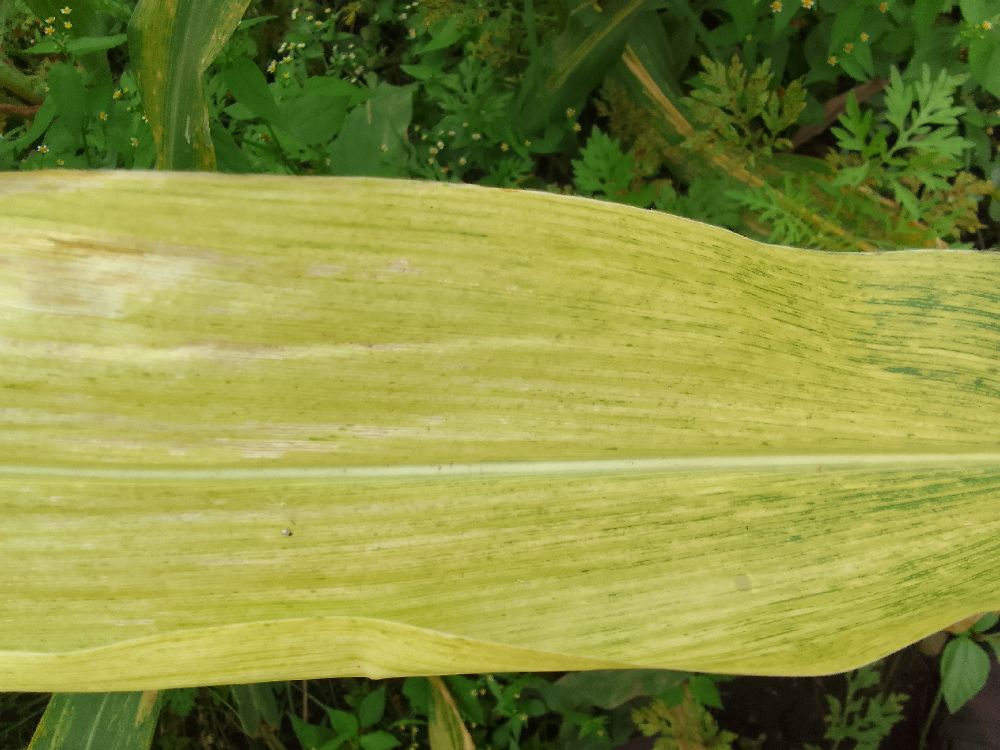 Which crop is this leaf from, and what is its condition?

maize, maize lethal necrosis
